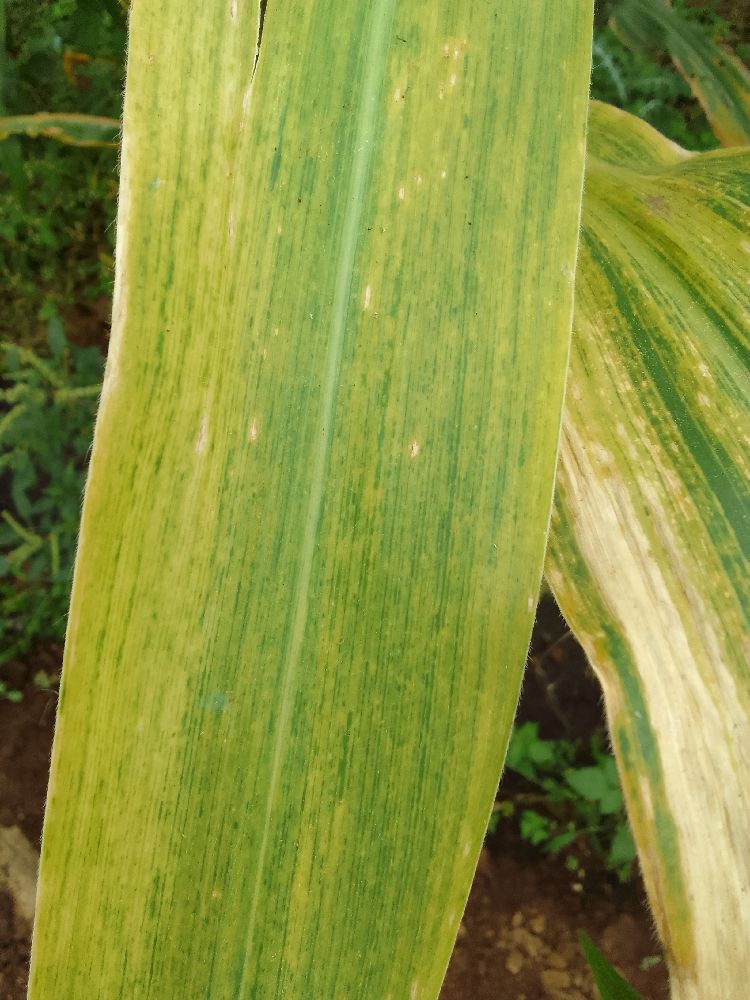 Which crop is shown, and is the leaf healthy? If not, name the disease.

maize, maize lethal necrosis
